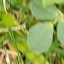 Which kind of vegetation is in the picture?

unstructured weed
